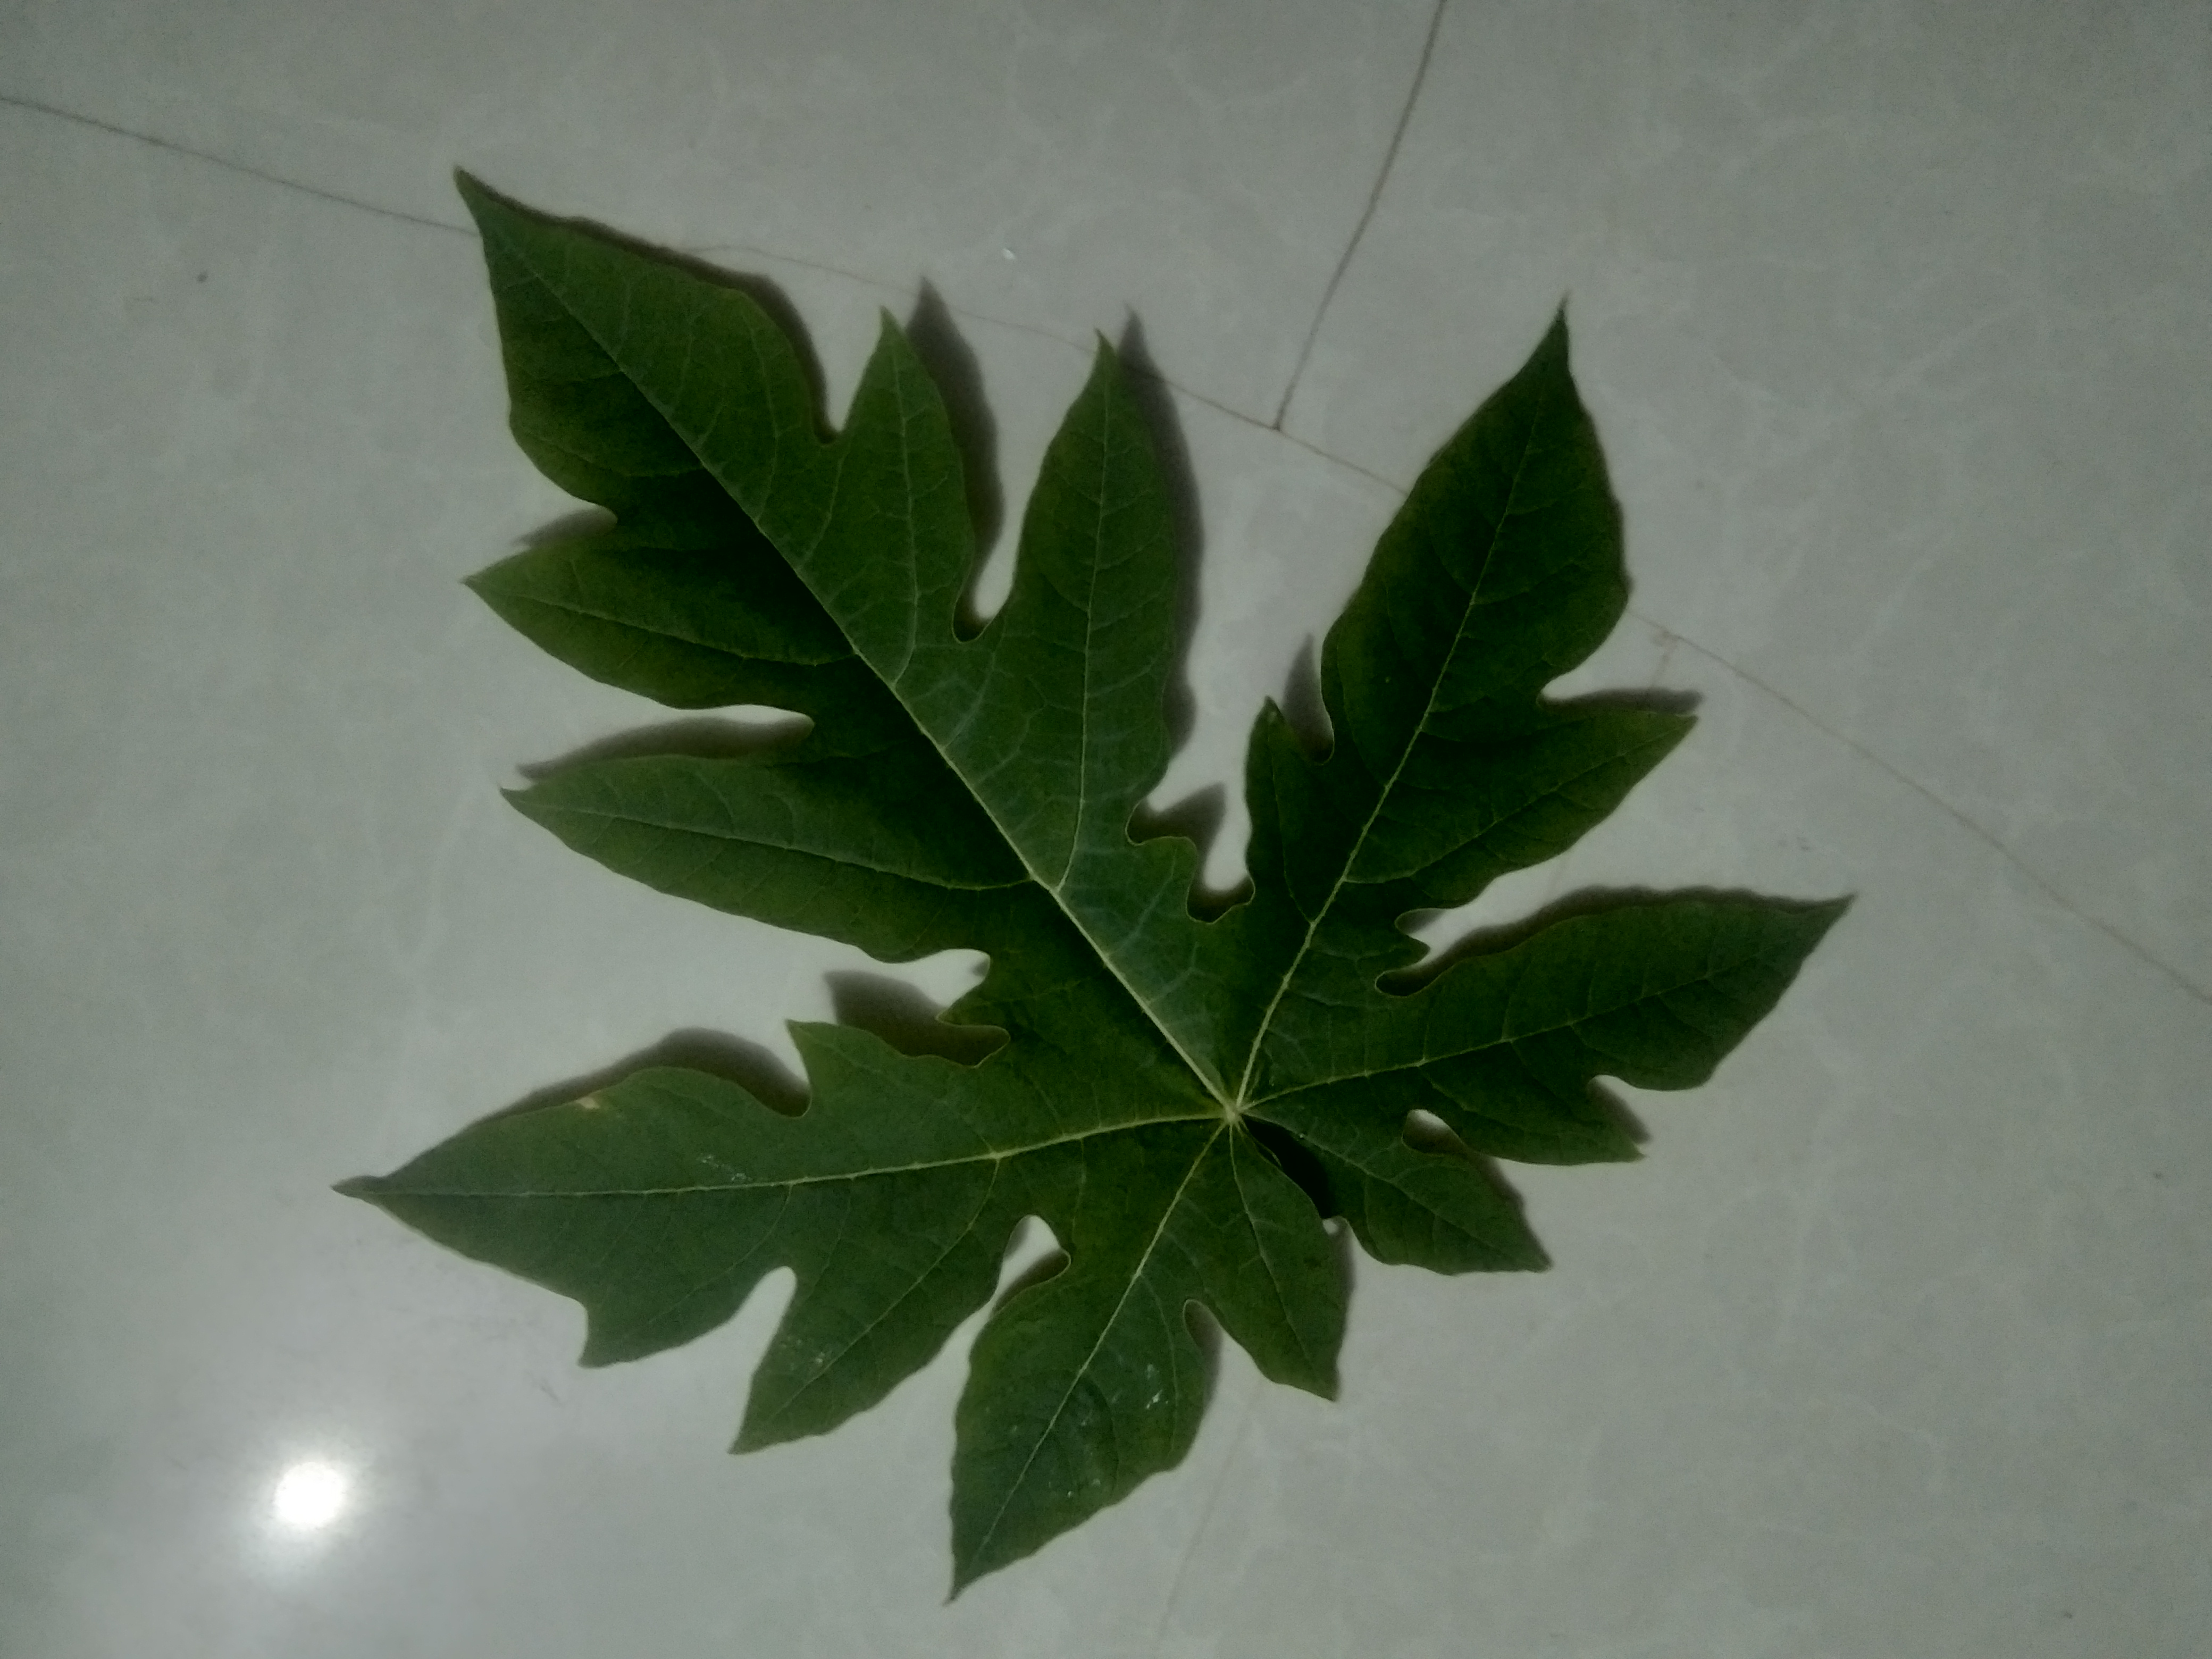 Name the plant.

papaya
